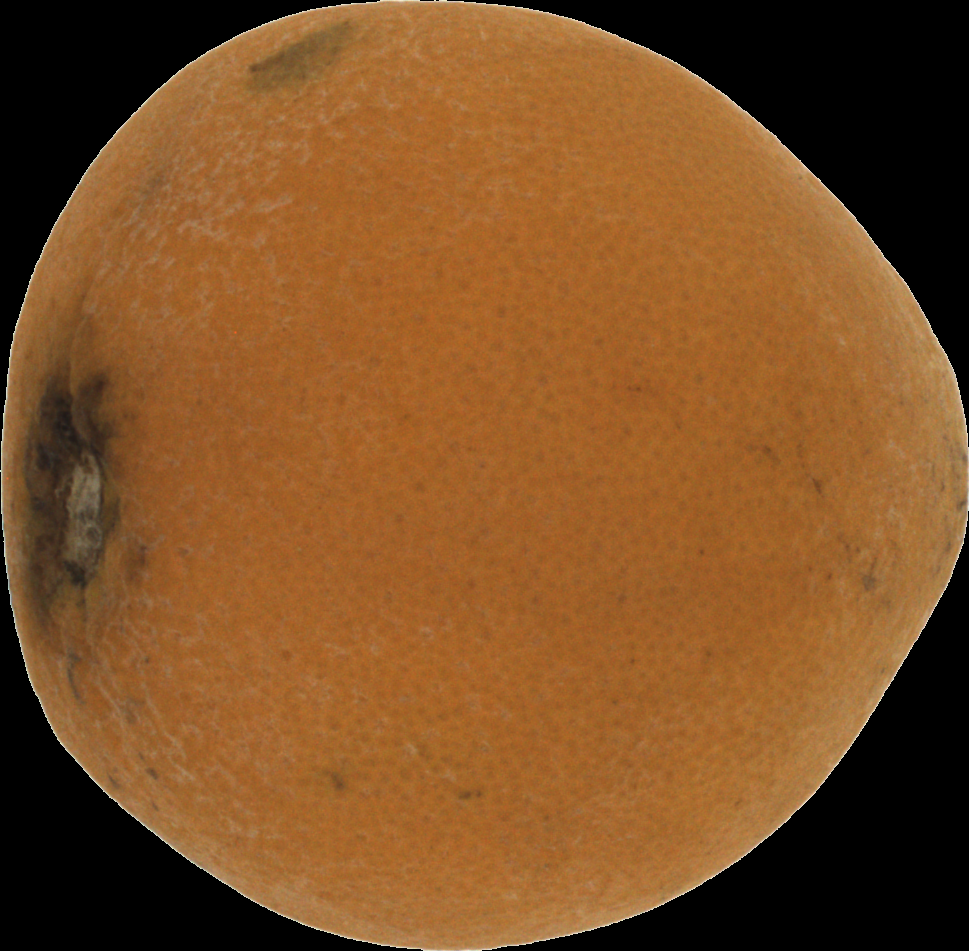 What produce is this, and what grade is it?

orange, bad
